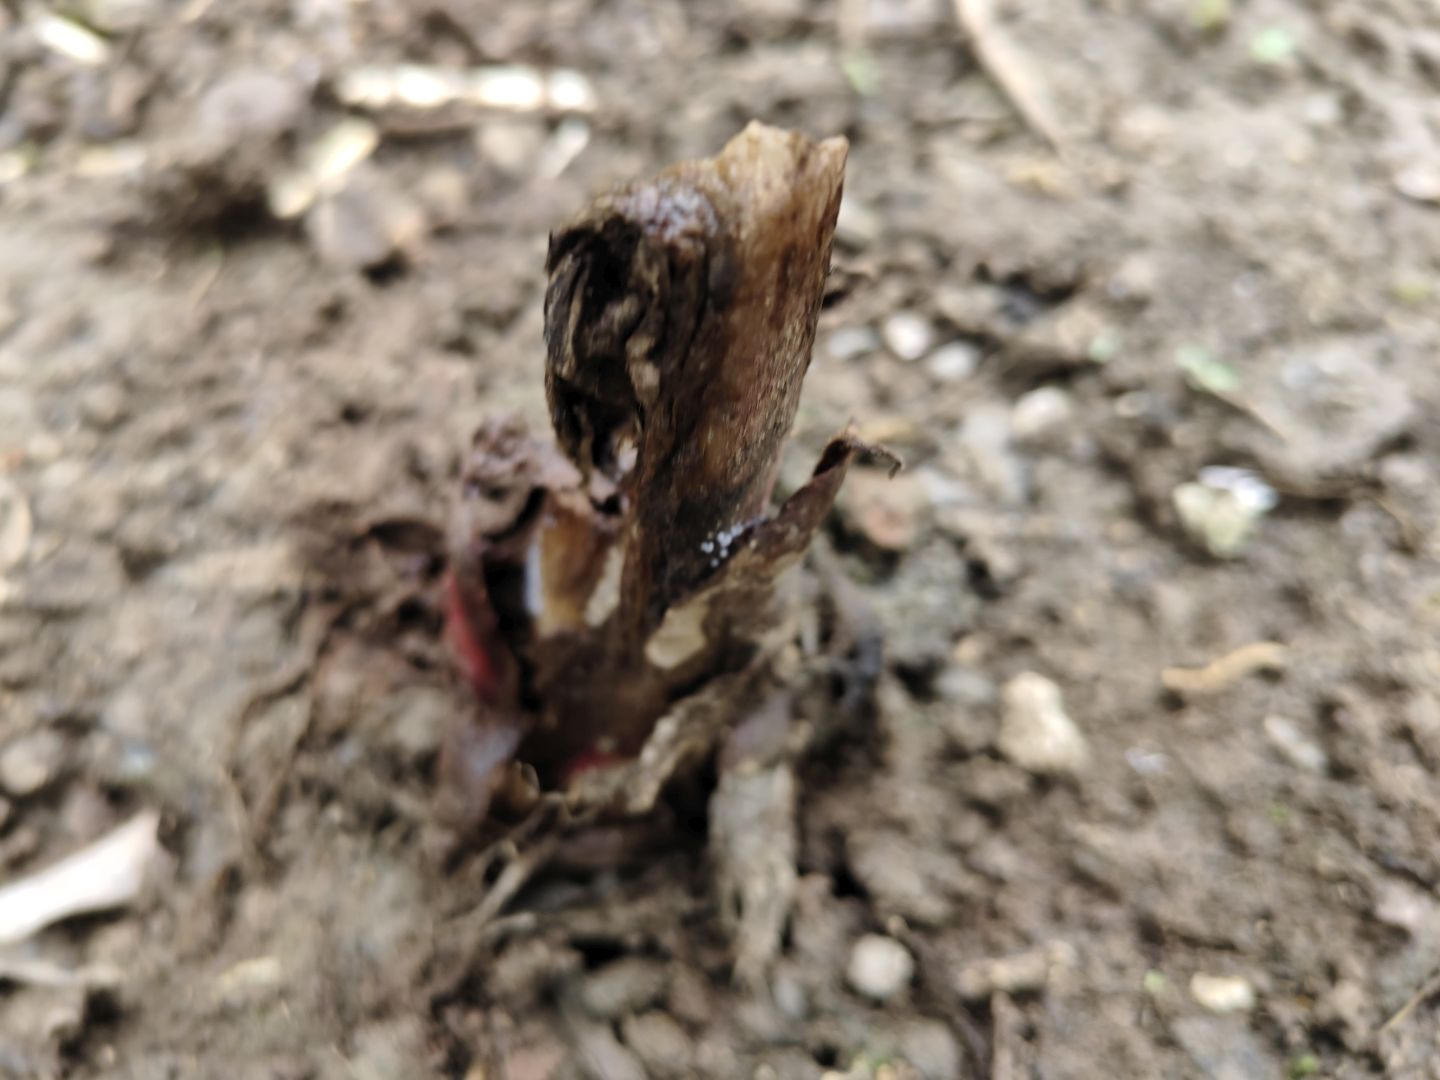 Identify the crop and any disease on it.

taro, root rot
